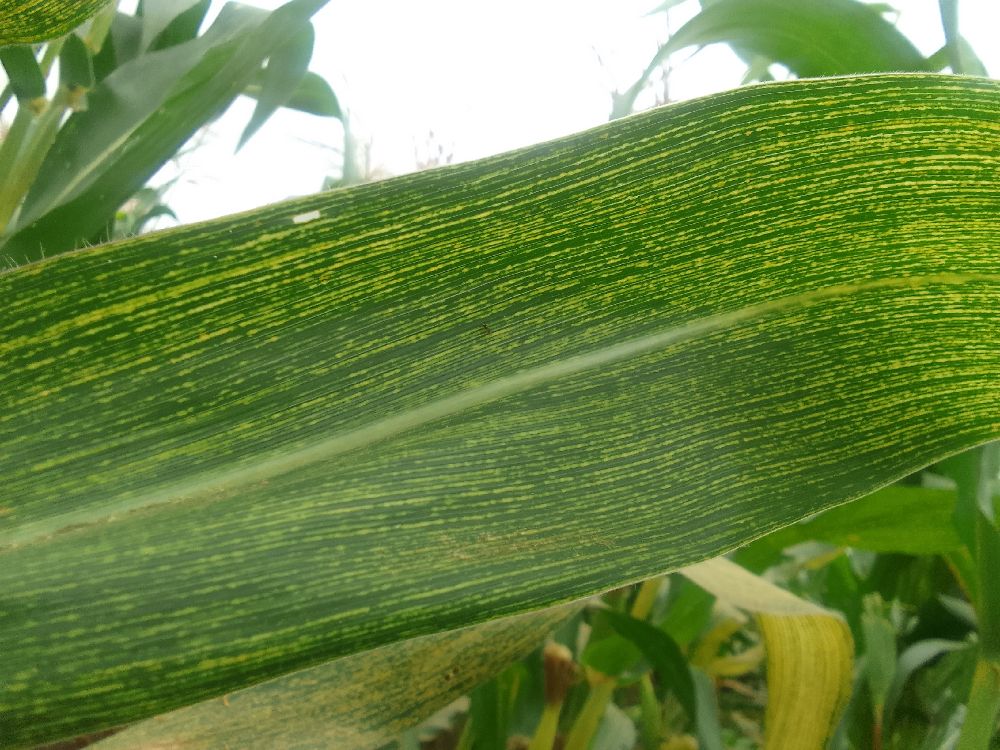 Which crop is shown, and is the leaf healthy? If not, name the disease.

maize, maize streak virus
